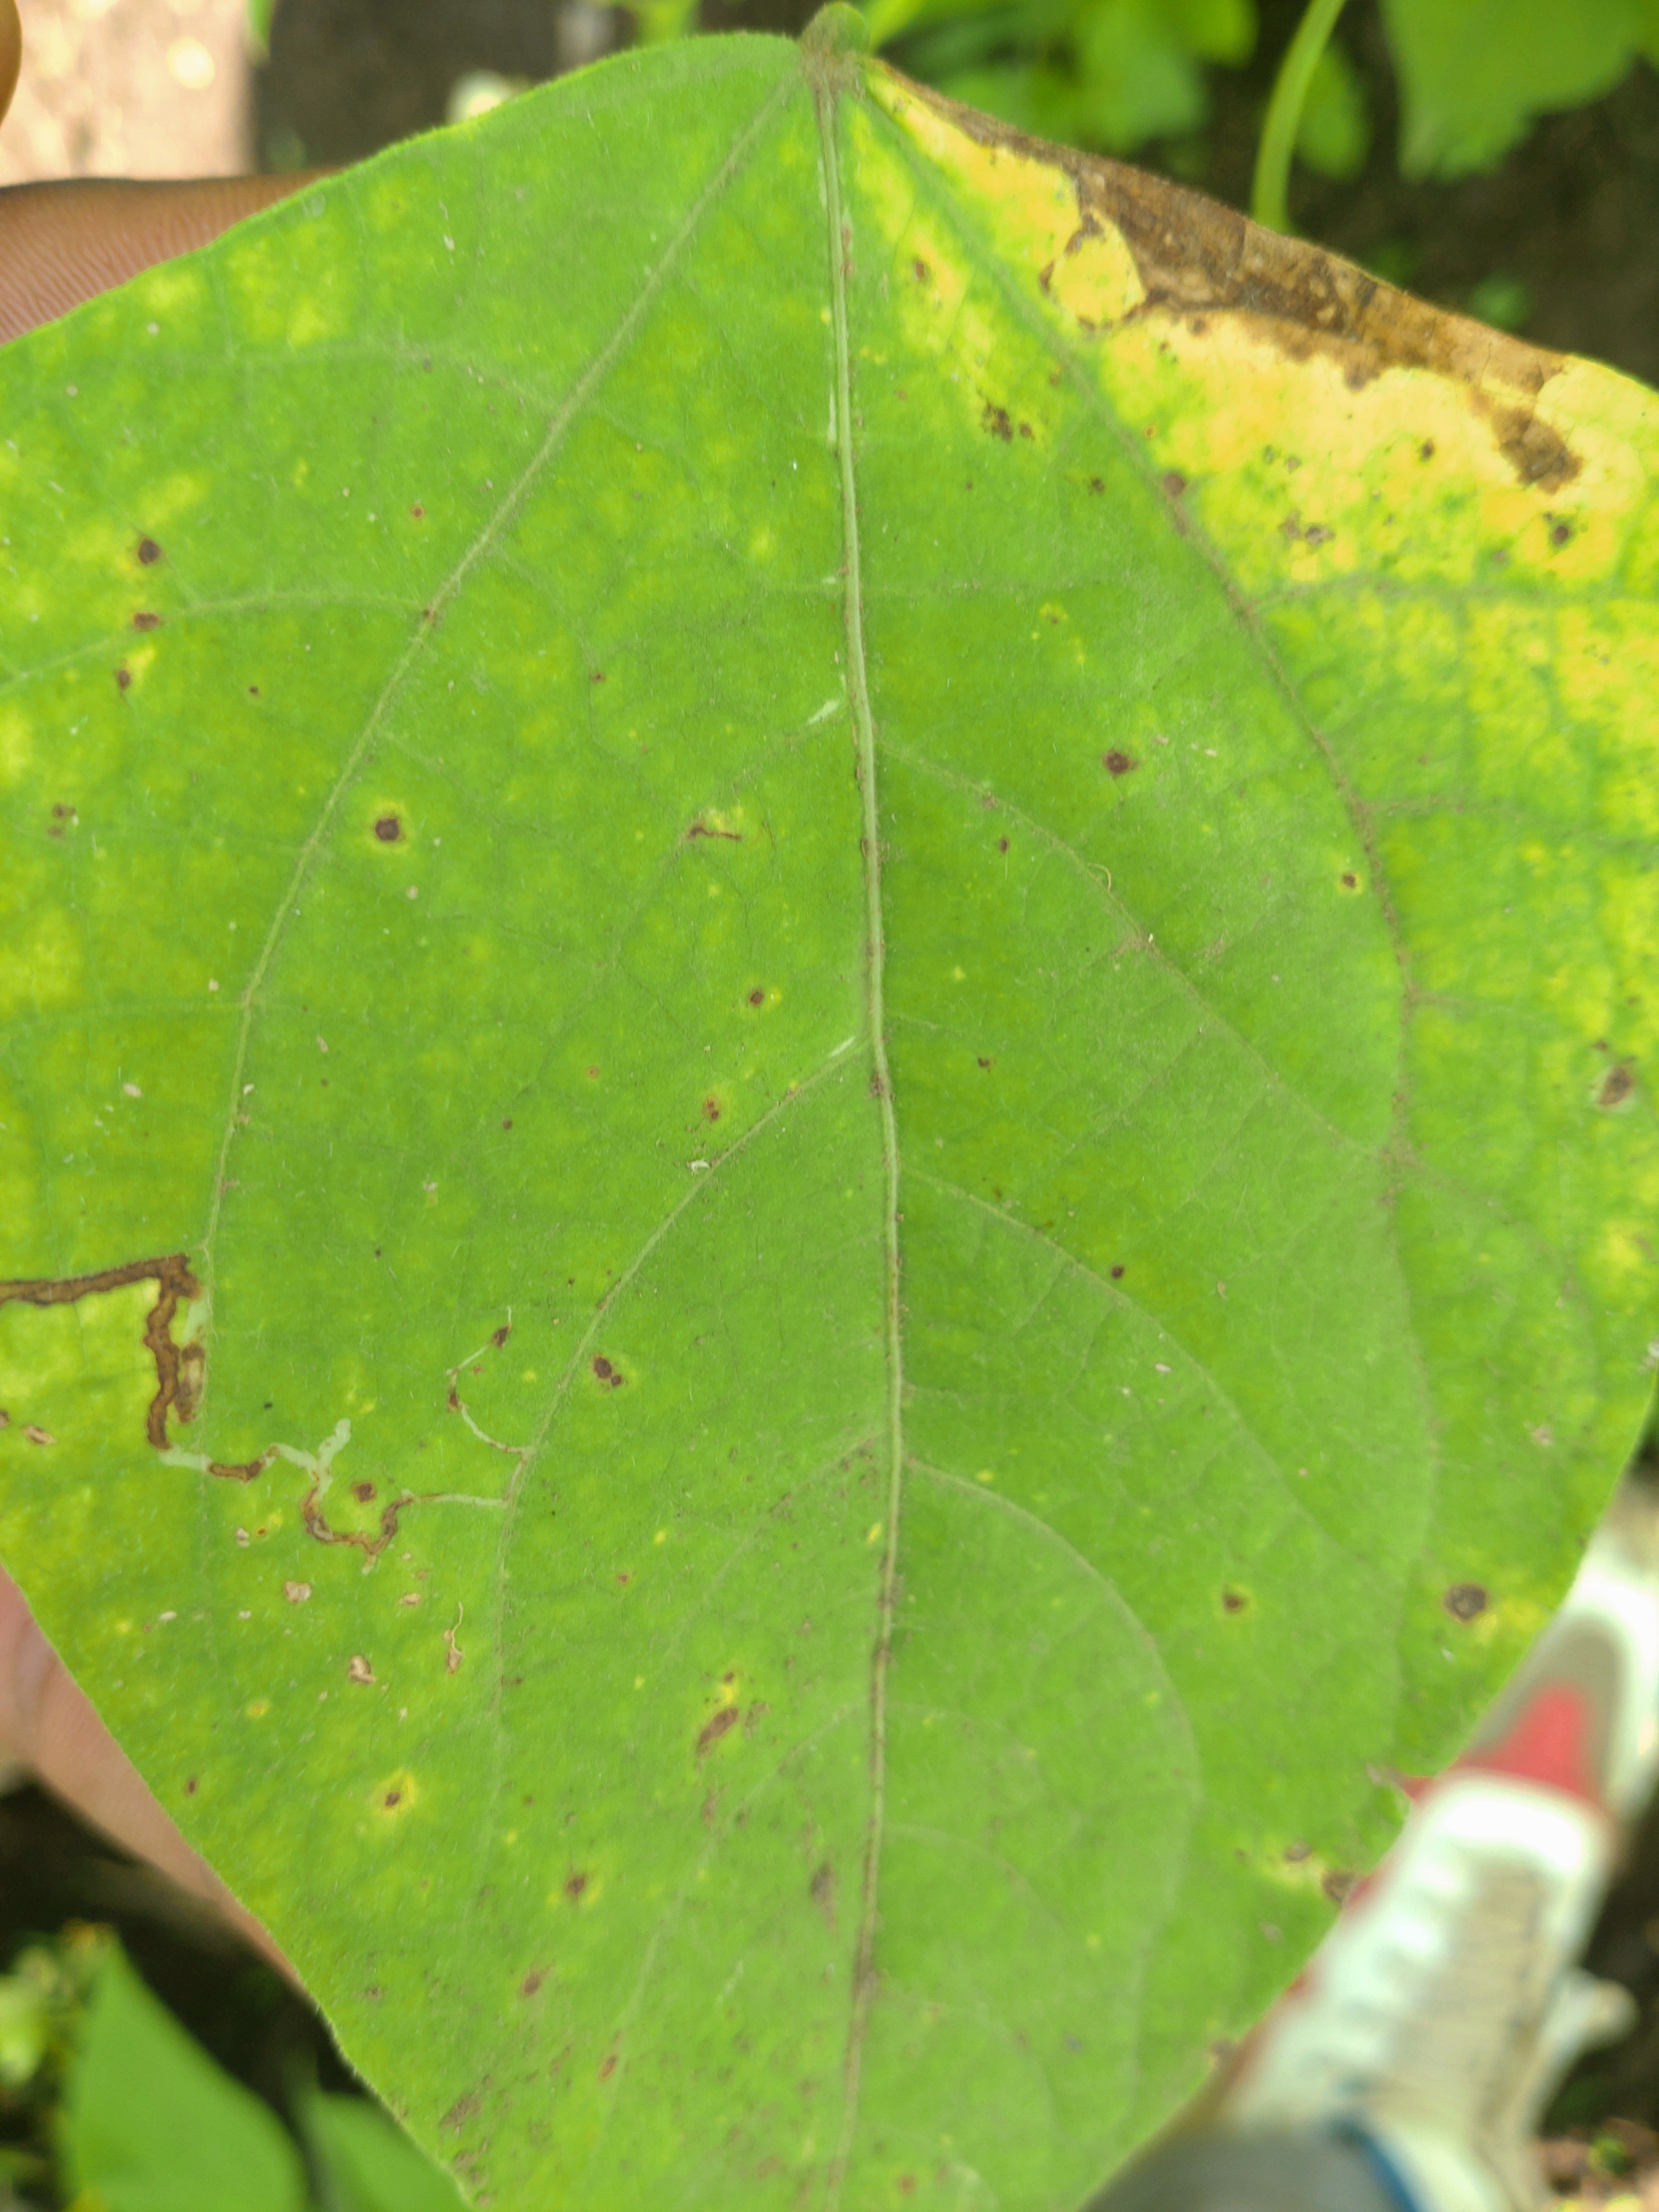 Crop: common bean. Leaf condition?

rust
